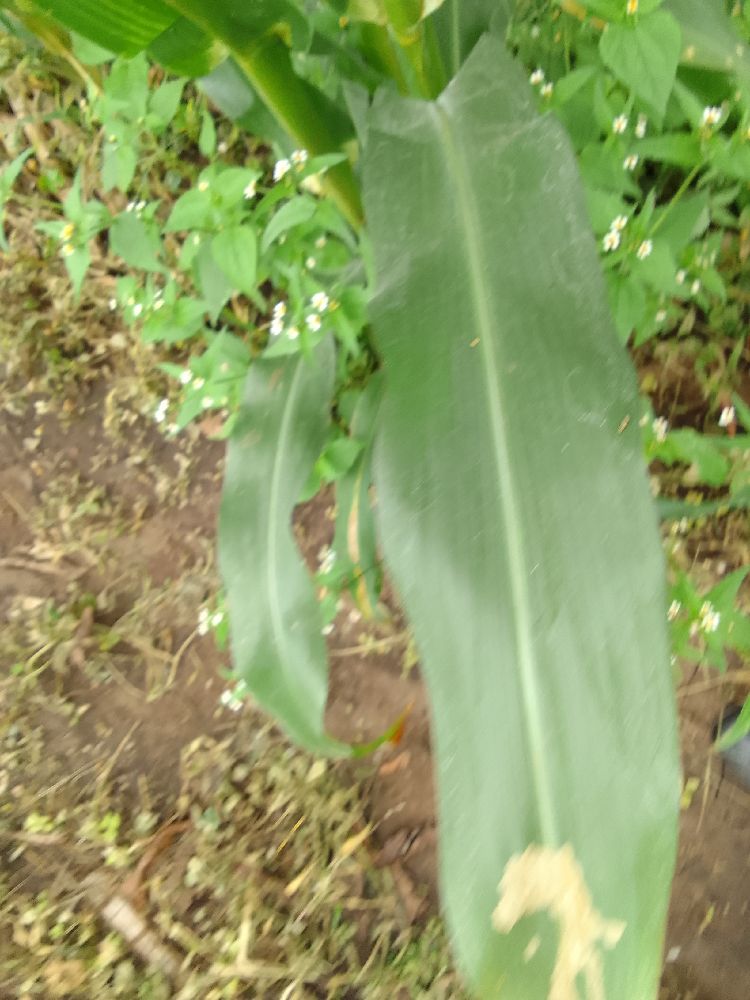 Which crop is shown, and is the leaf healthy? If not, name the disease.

maize, healthy
